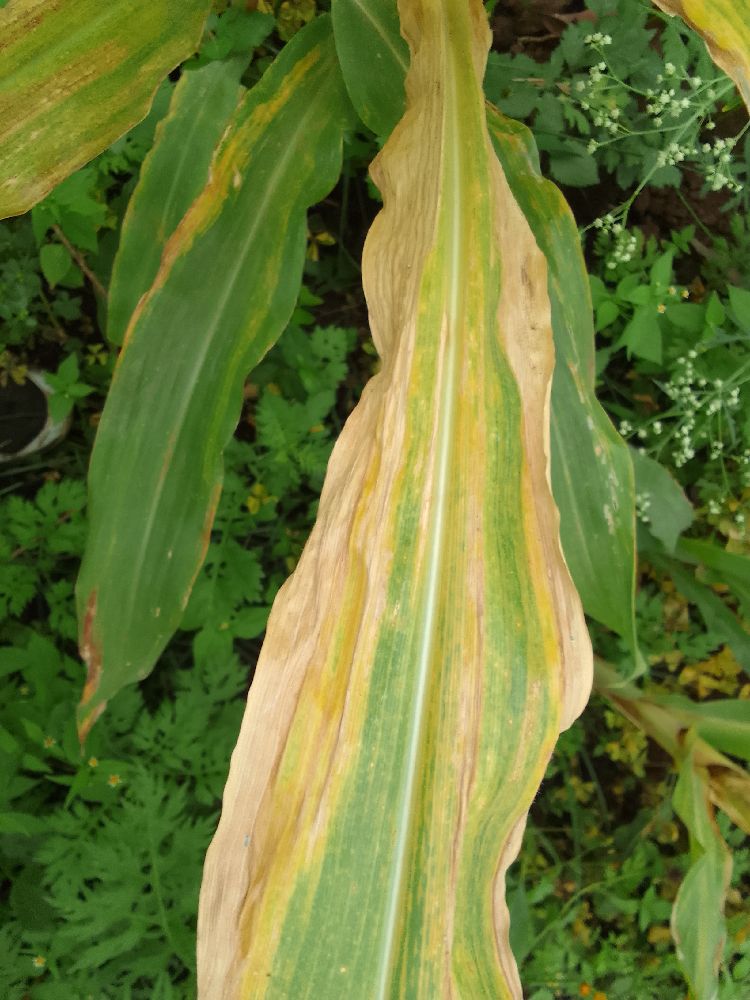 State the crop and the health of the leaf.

maize, maize lethal necrosis
